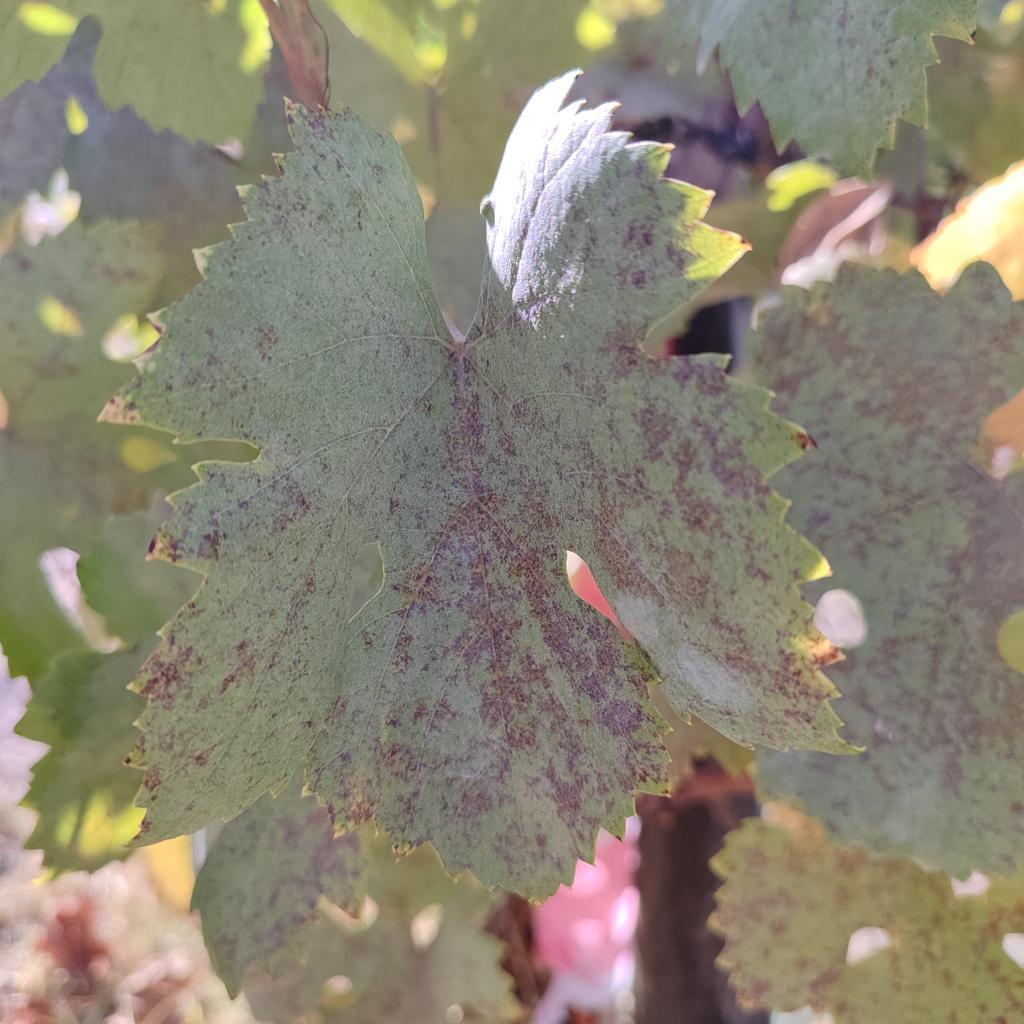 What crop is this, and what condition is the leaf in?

grapevine, powdery mildew
